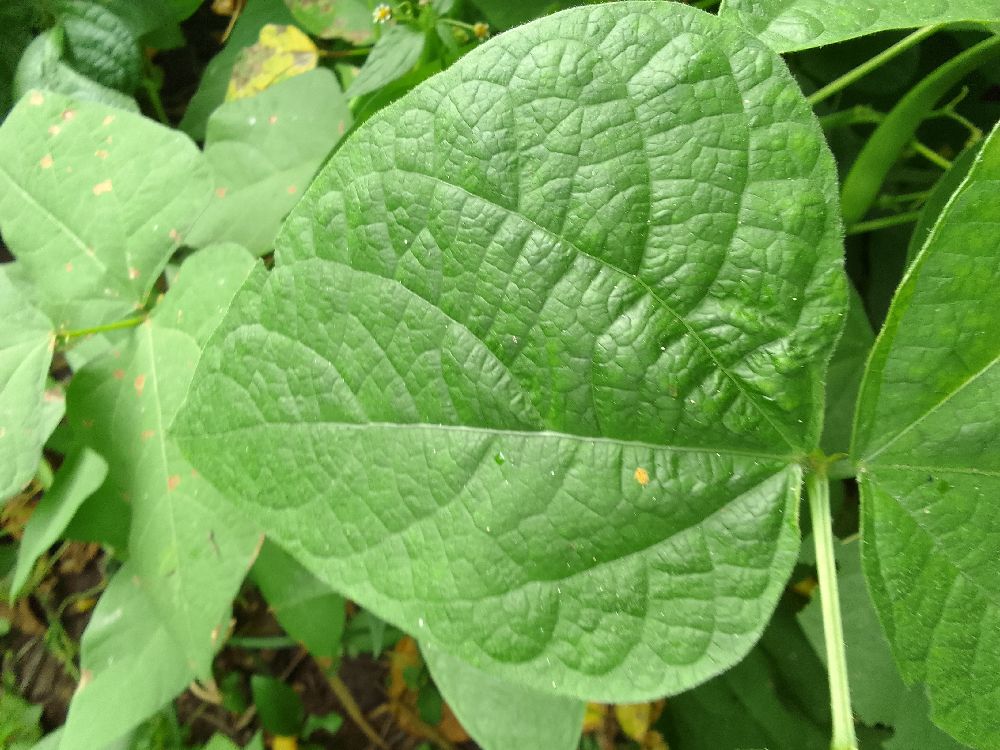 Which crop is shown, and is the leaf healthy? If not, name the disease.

common bean, healthy
